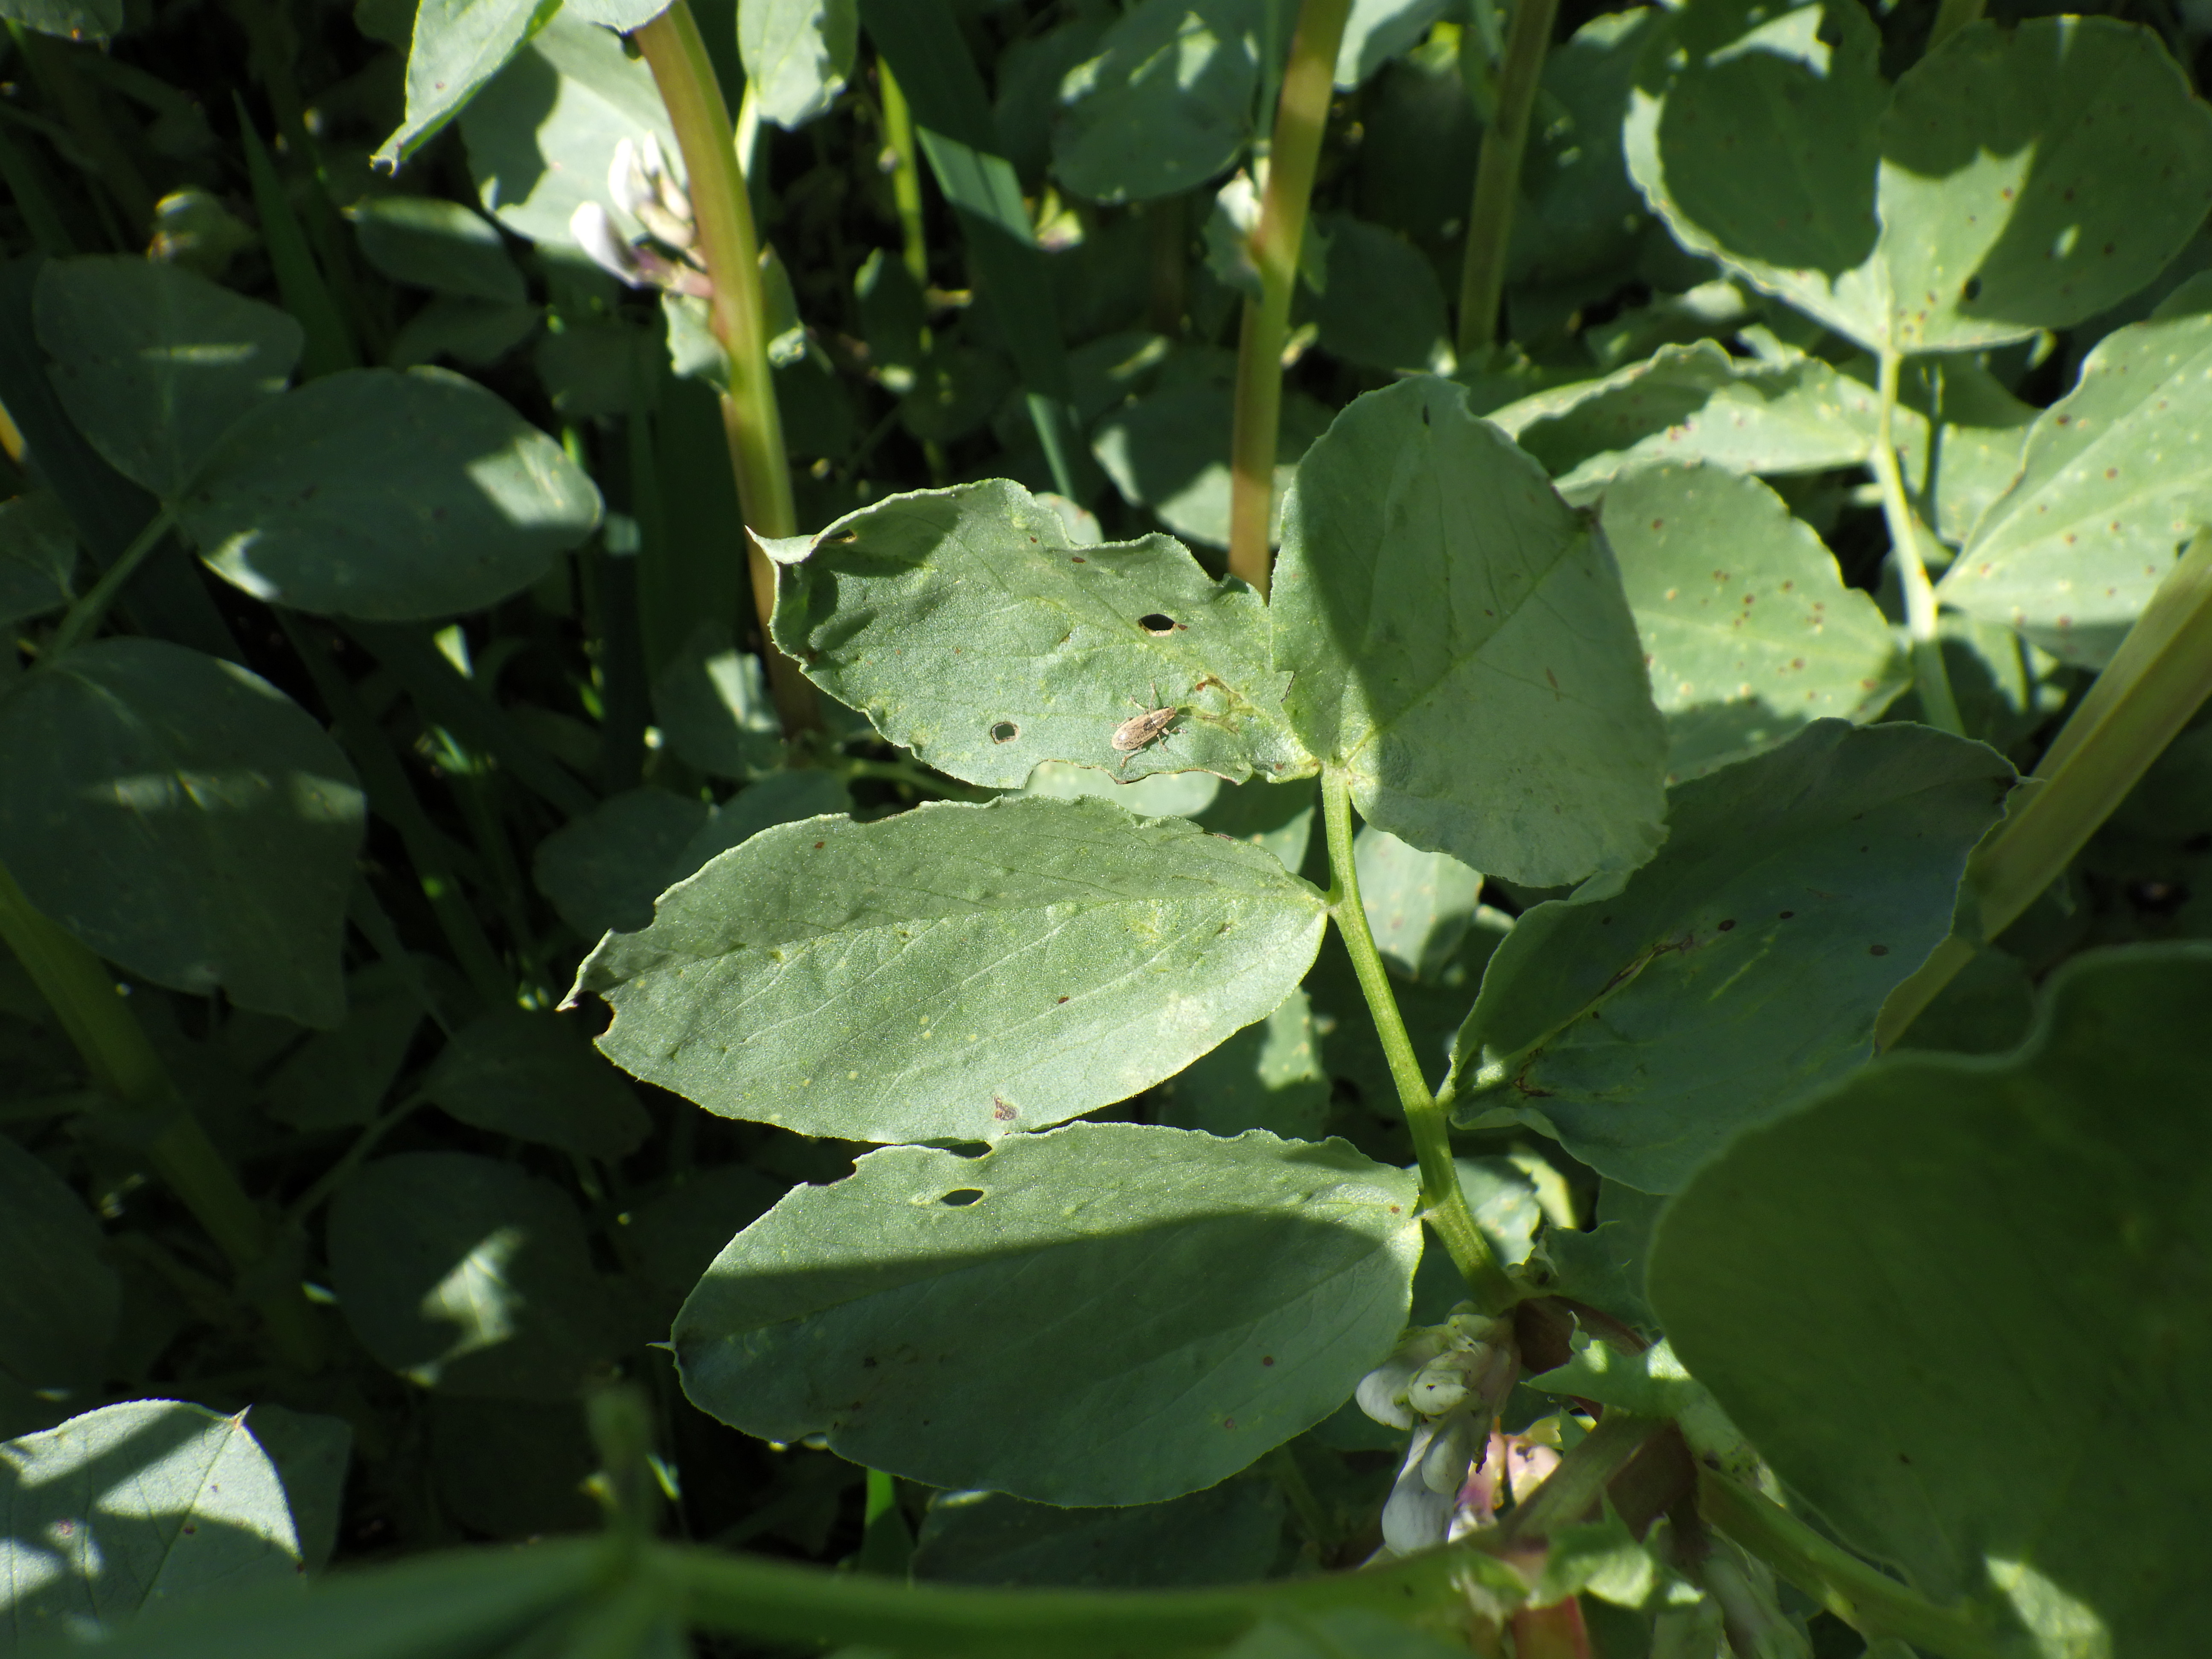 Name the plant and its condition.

faba bean, chocolate spot, phytophagous
